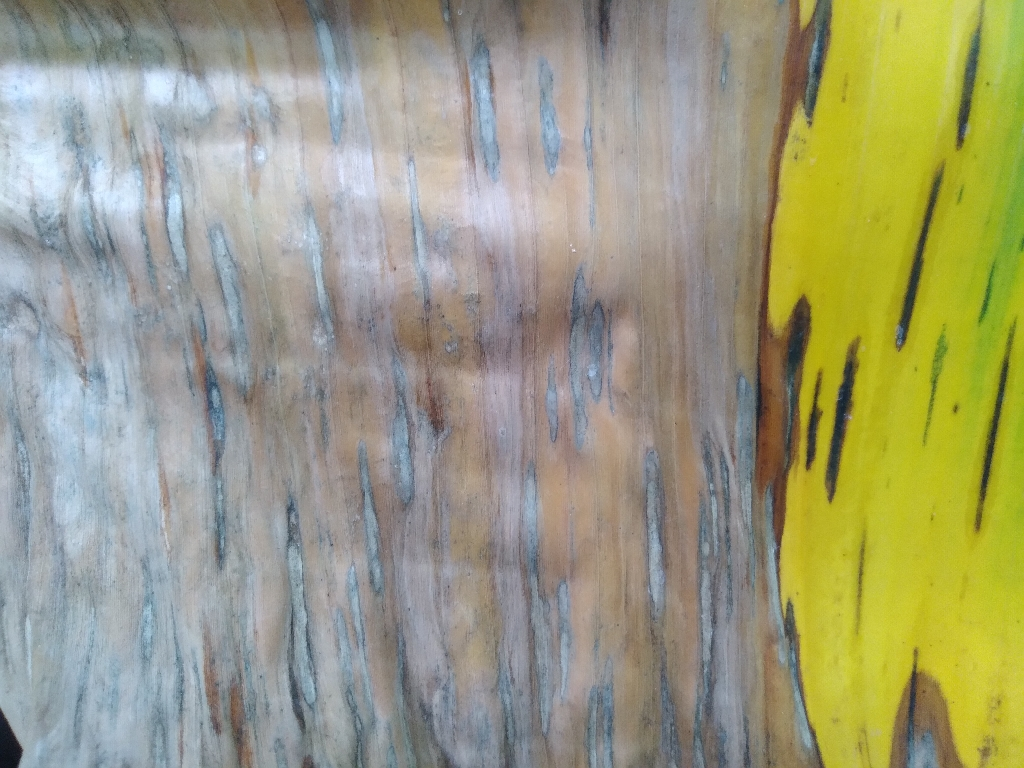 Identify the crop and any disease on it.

banana, black sigatoka
